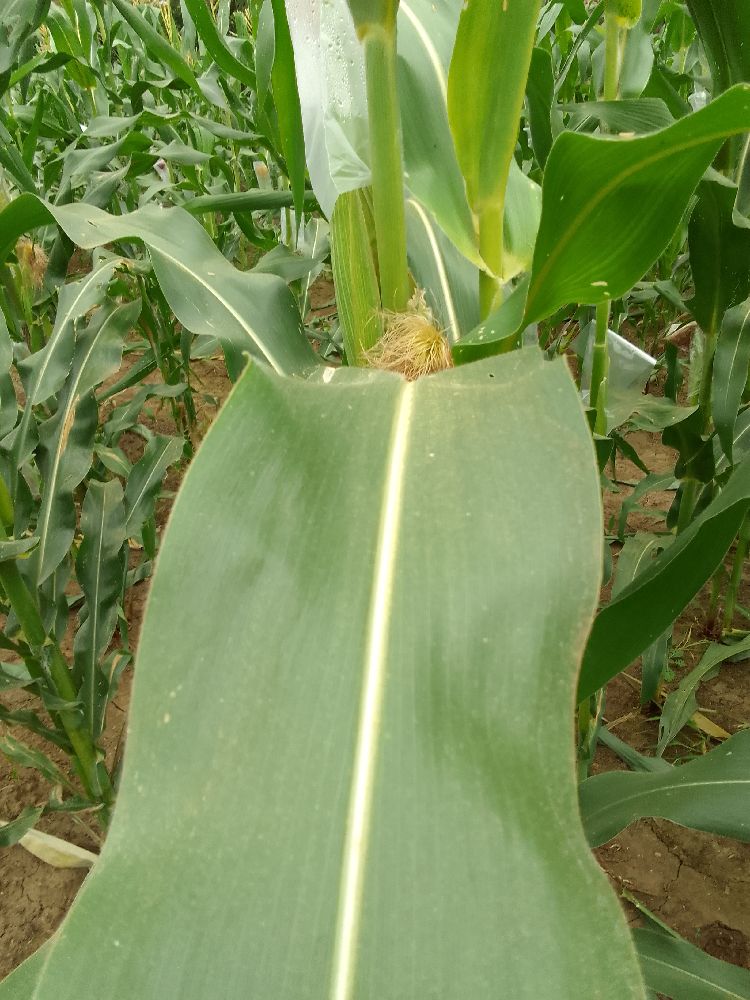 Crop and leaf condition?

maize, healthy
